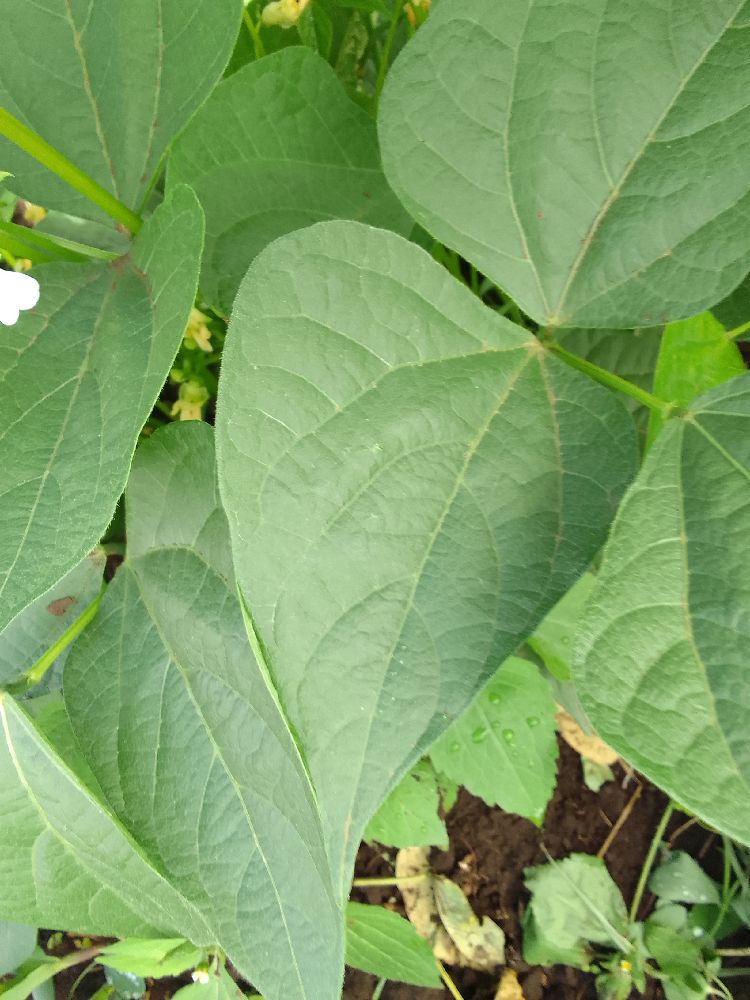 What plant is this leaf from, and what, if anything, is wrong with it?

common bean, healthy
